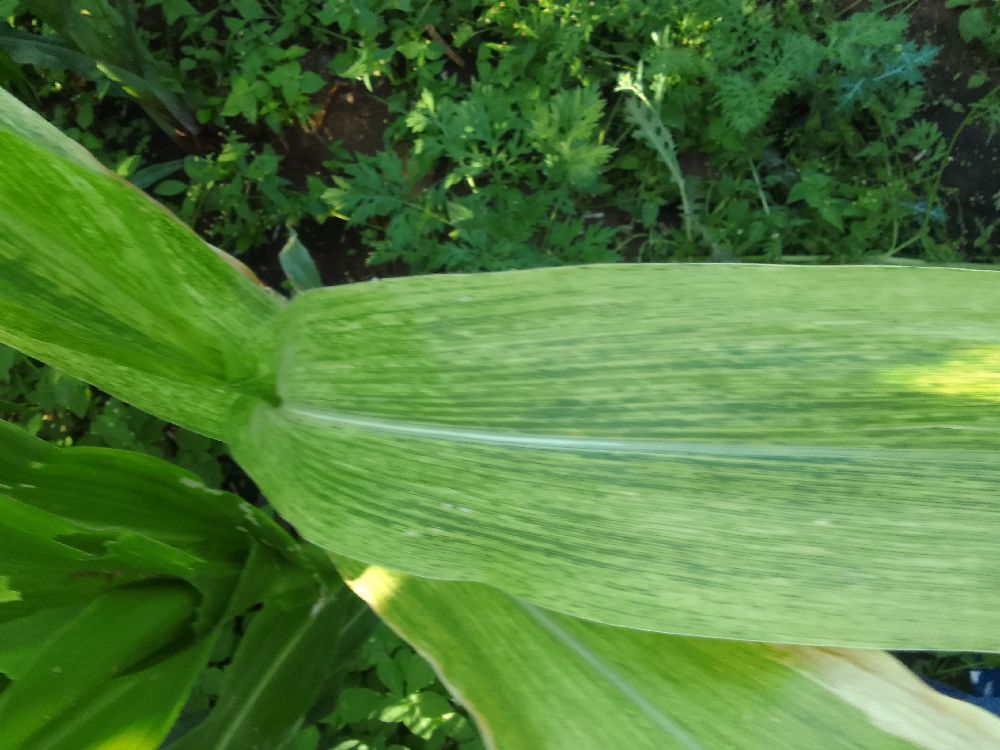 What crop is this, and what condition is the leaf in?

maize, maize lethal necrosis
